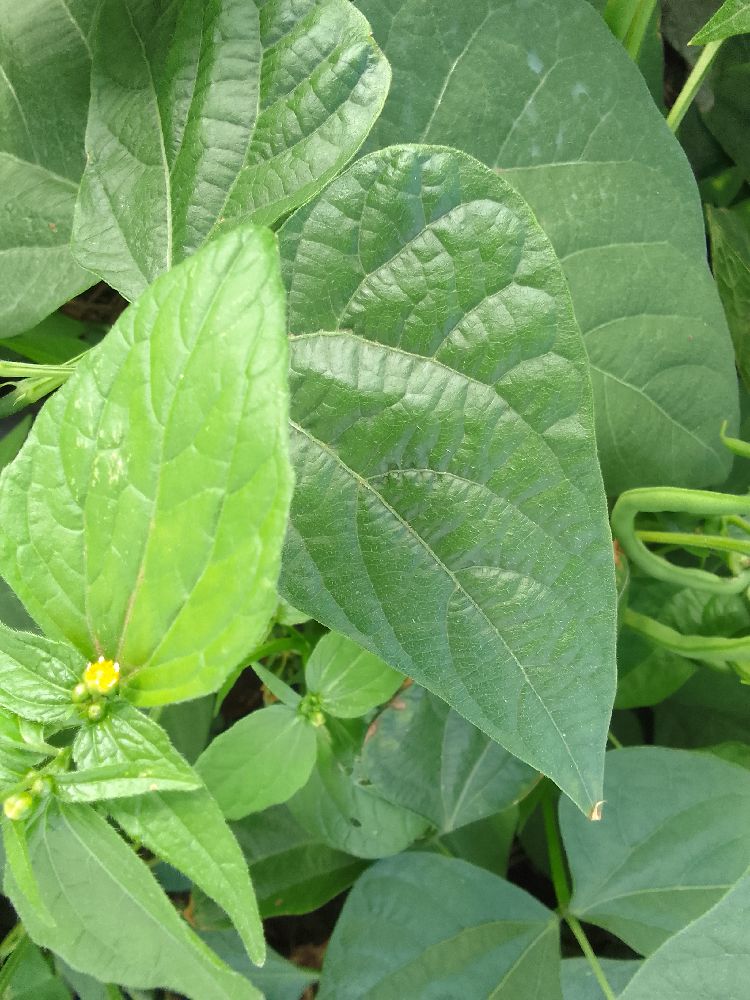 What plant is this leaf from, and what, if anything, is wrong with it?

common bean, healthy
